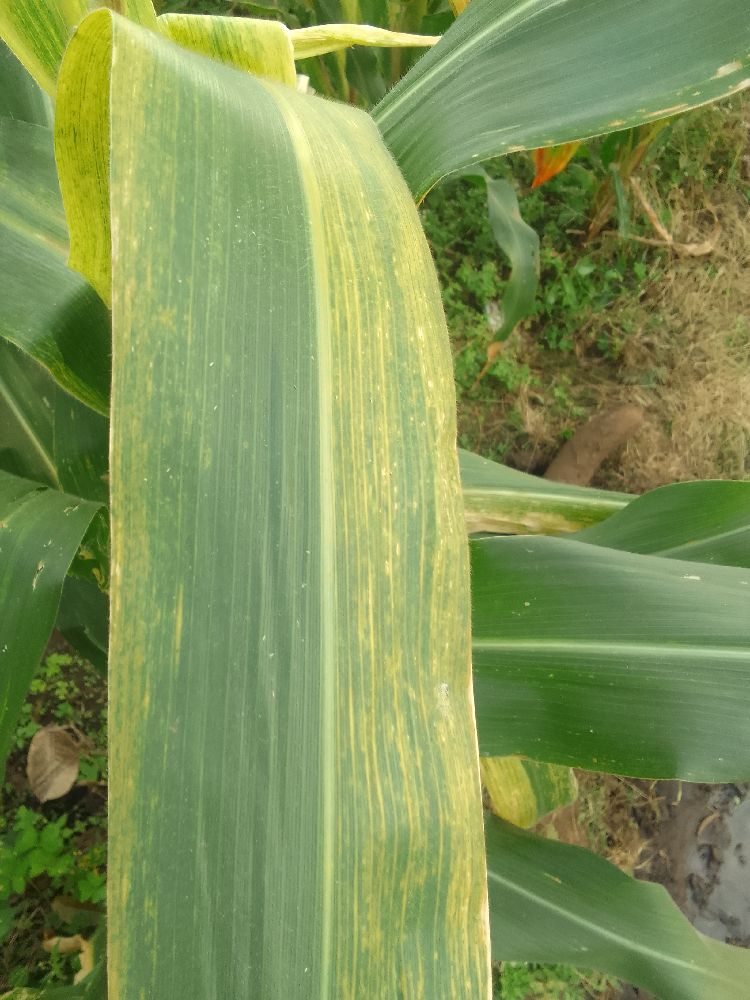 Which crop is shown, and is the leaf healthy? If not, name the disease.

maize, maize lethal necrosis
